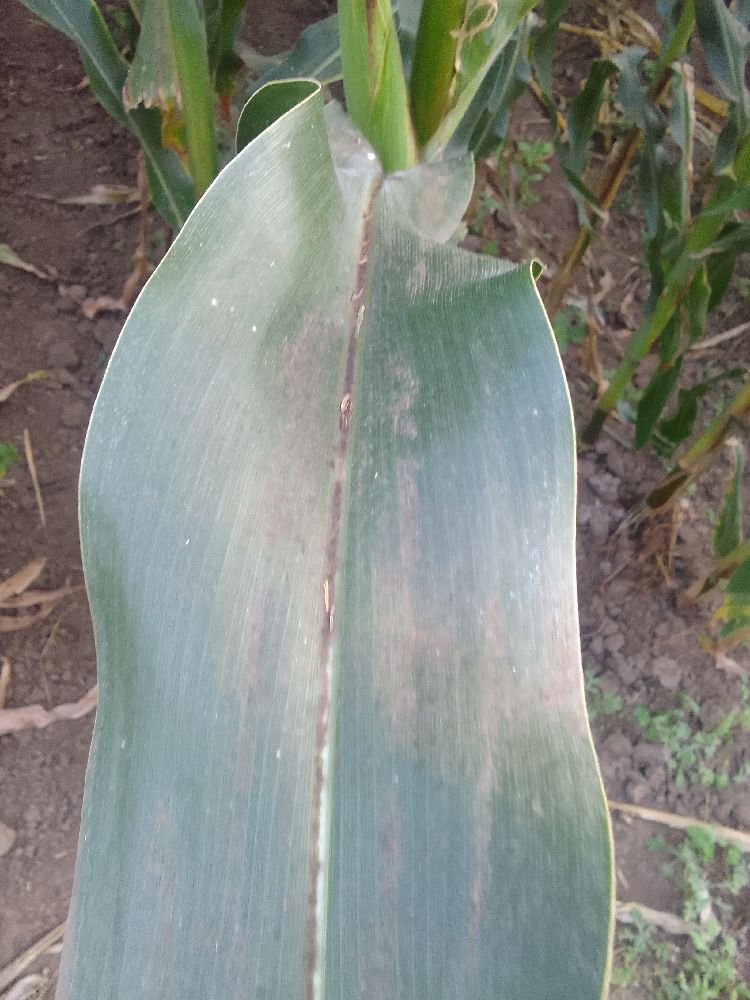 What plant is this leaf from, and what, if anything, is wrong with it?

maize, healthy
